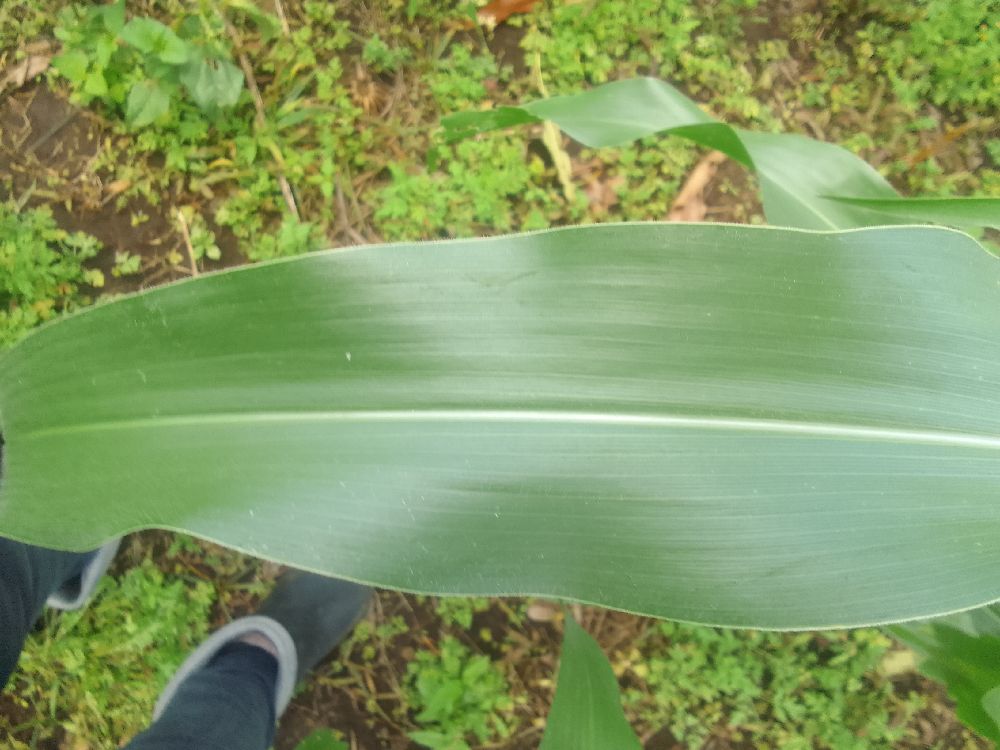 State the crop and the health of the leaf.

maize, healthy
